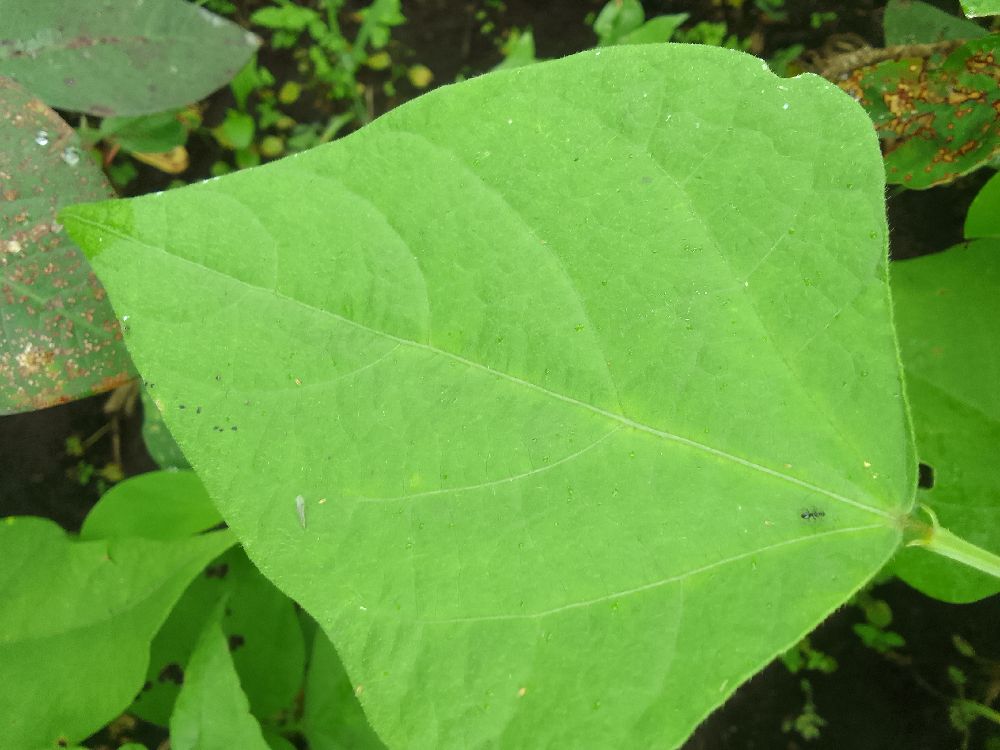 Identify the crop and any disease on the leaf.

common bean, healthy
